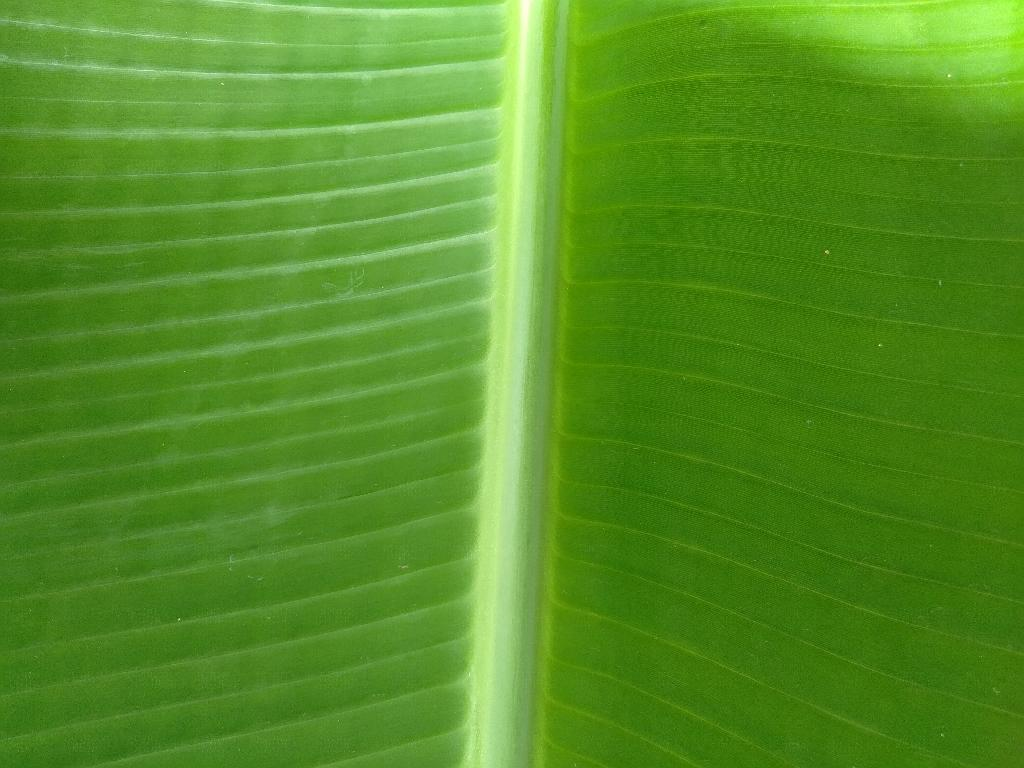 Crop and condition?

banana, healthy
